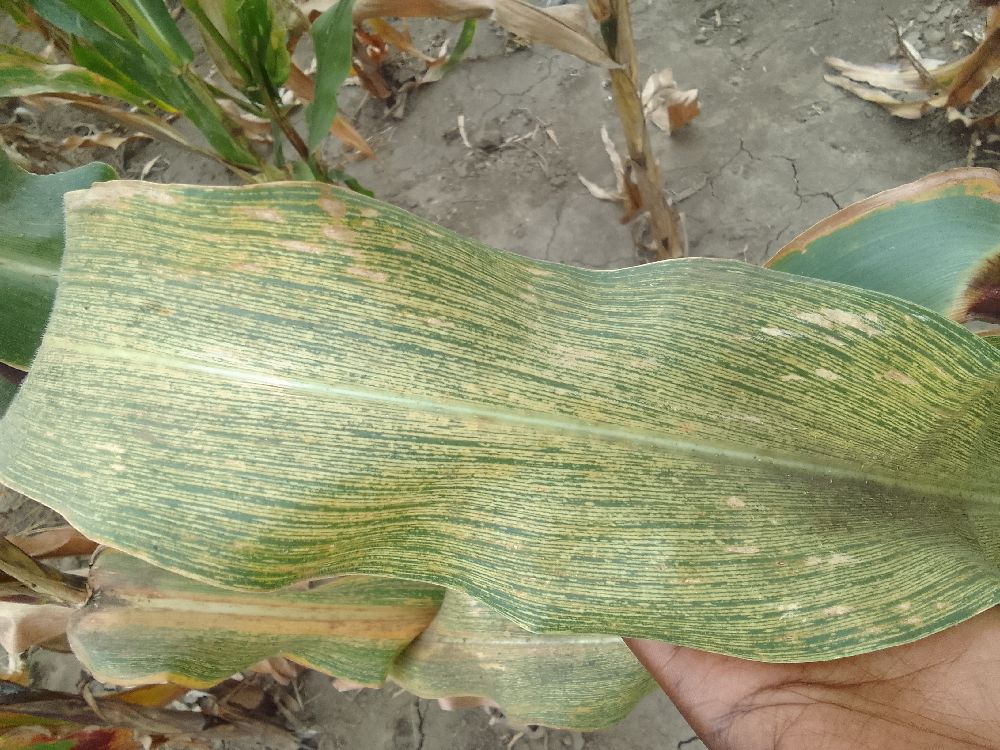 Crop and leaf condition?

maize, maize streak virus
